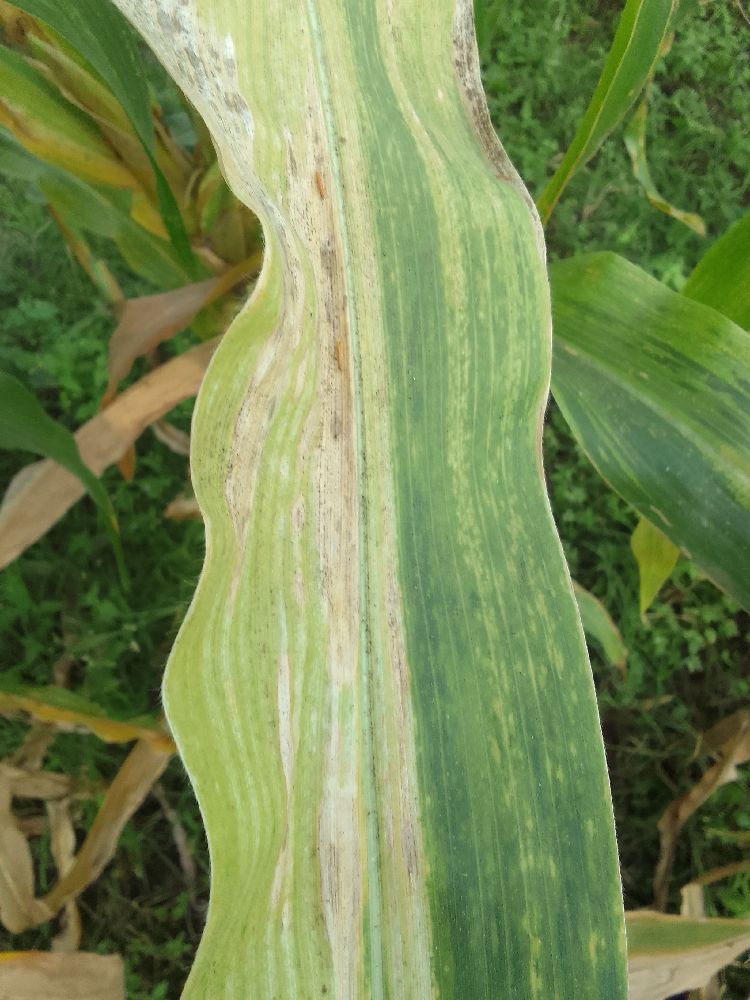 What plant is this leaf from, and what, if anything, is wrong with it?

maize, maize lethal necrosis
